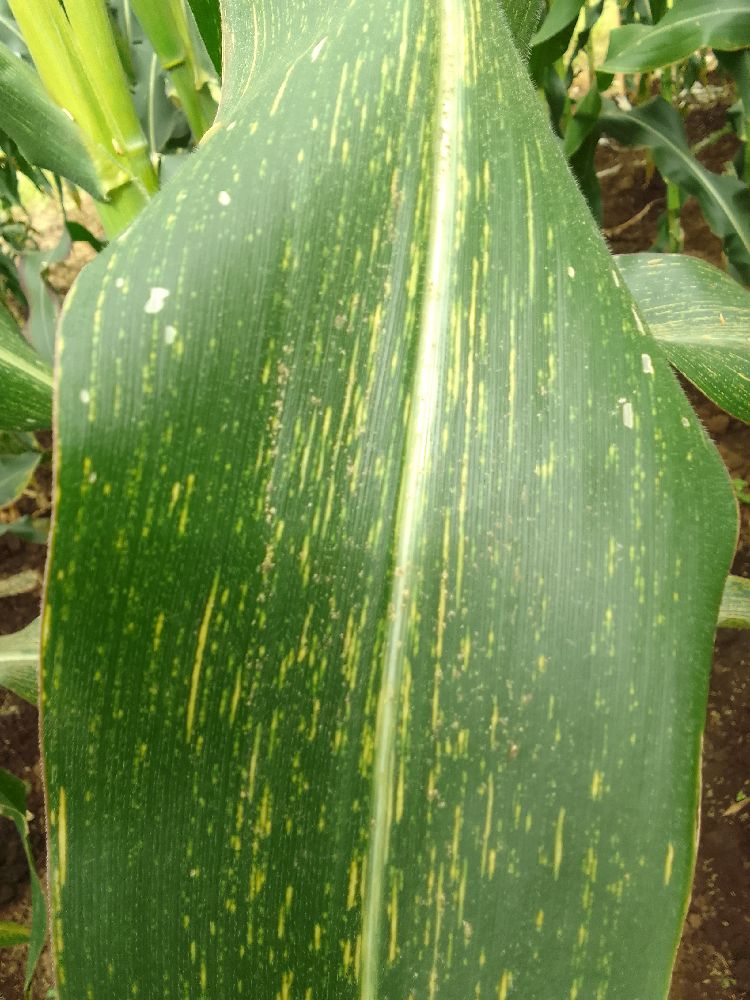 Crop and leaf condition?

maize, maize streak virus
